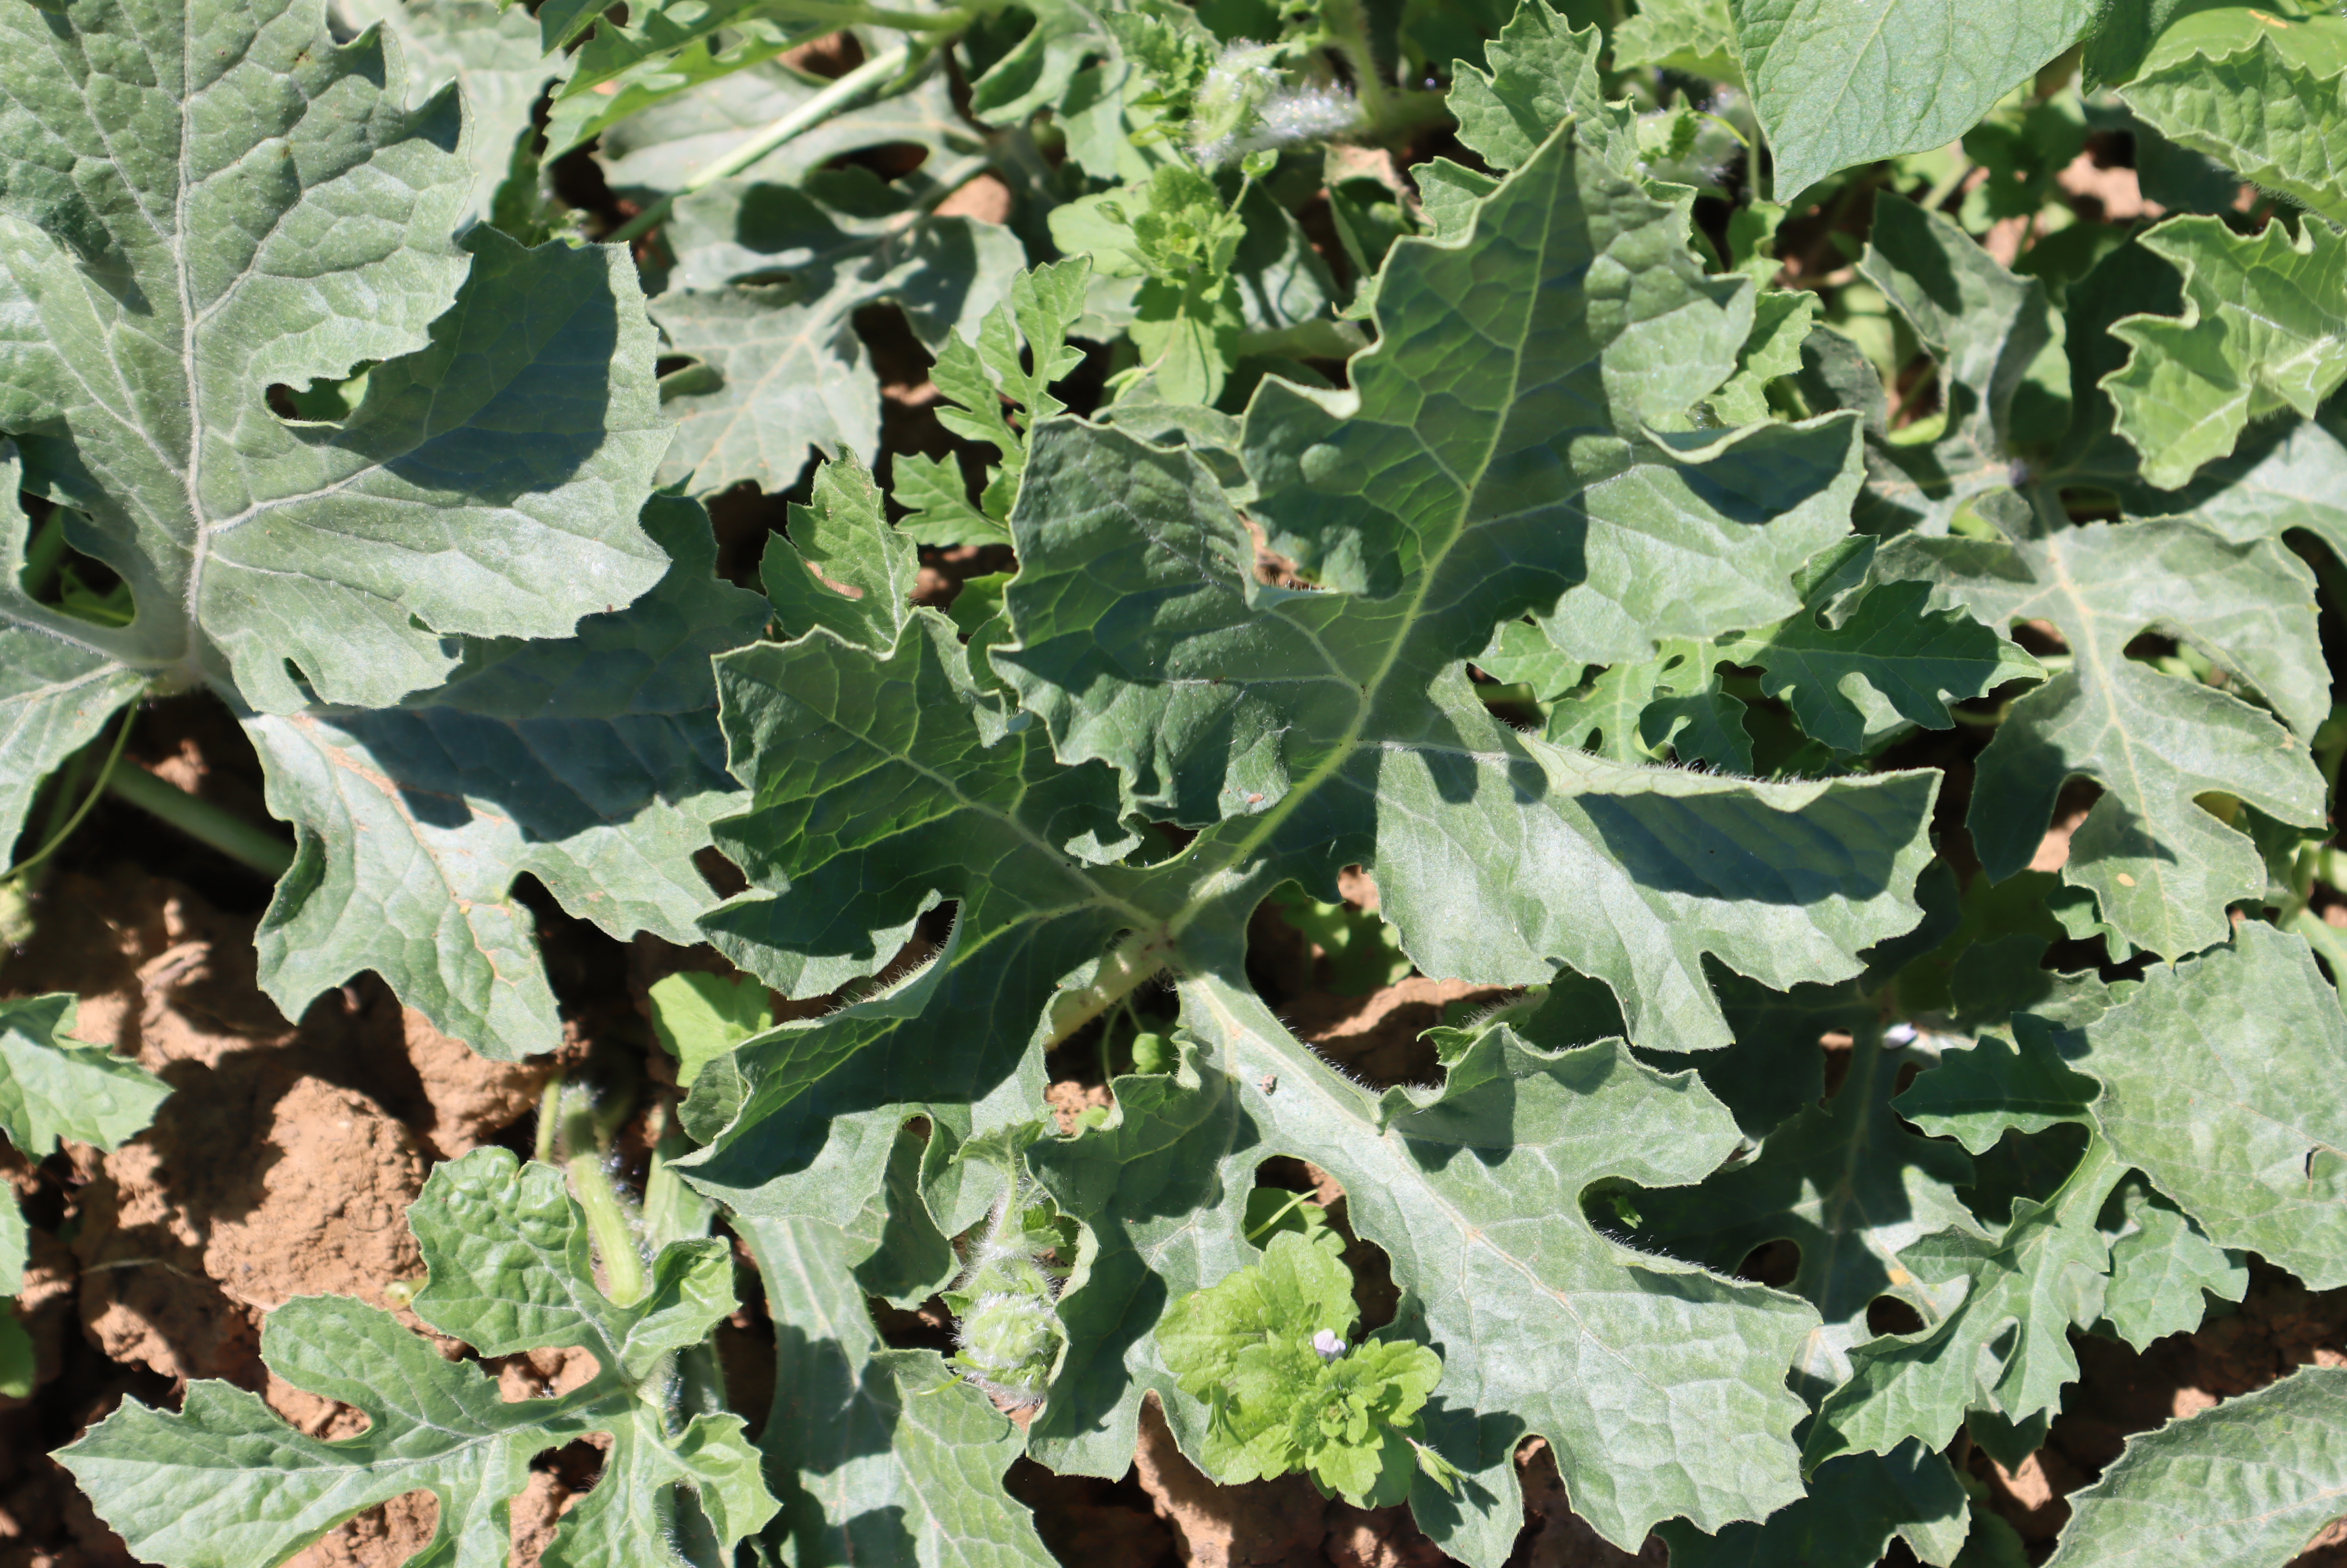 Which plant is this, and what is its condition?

watermelon, aphids, weeds
